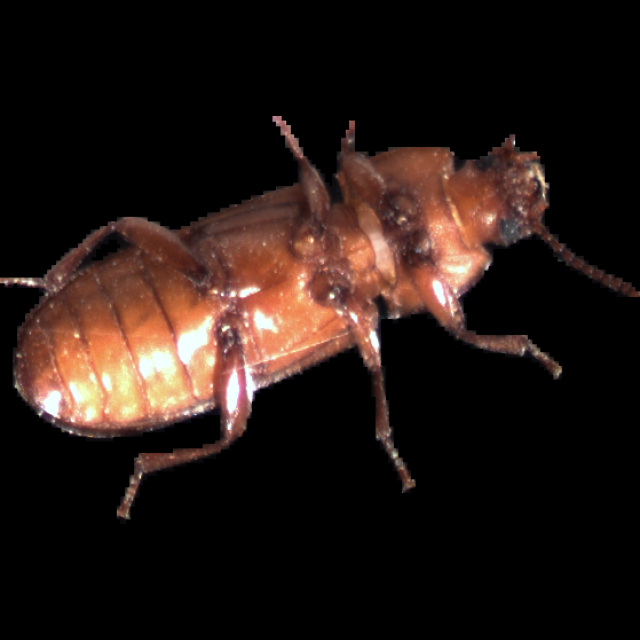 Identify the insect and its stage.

mealworm beetle
